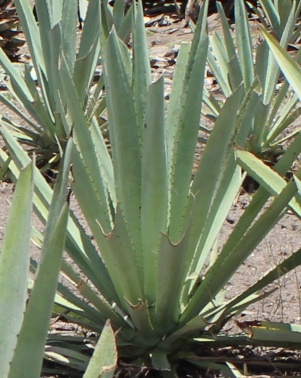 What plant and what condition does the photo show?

agave, yellow
